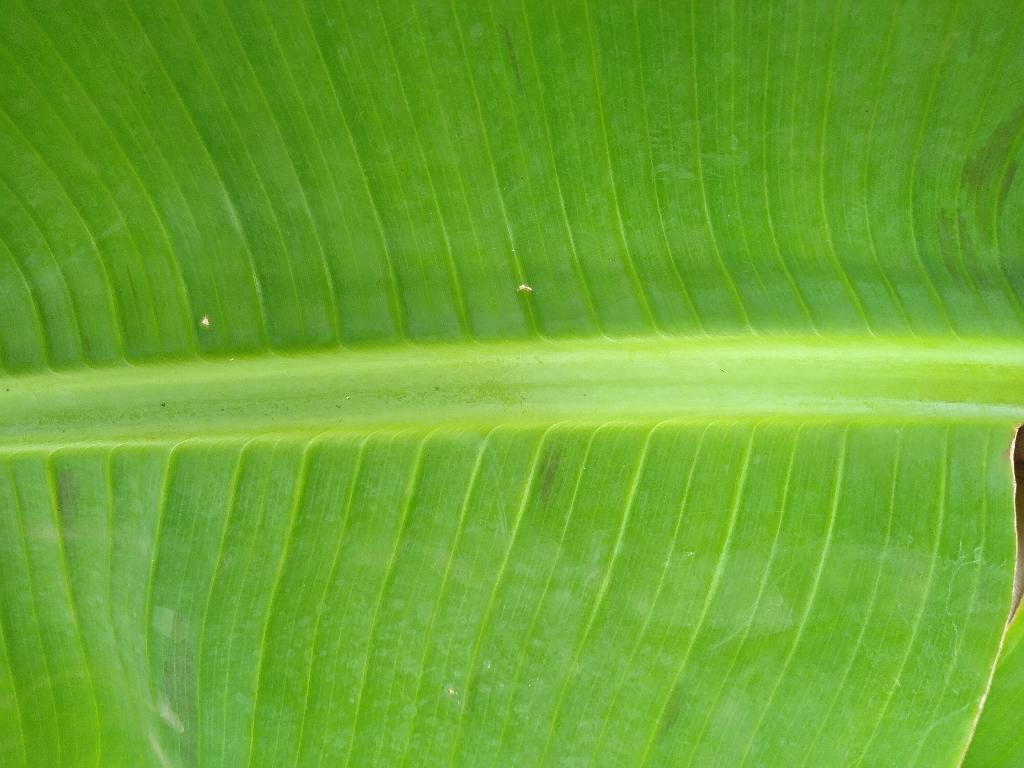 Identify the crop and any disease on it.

banana, healthy
